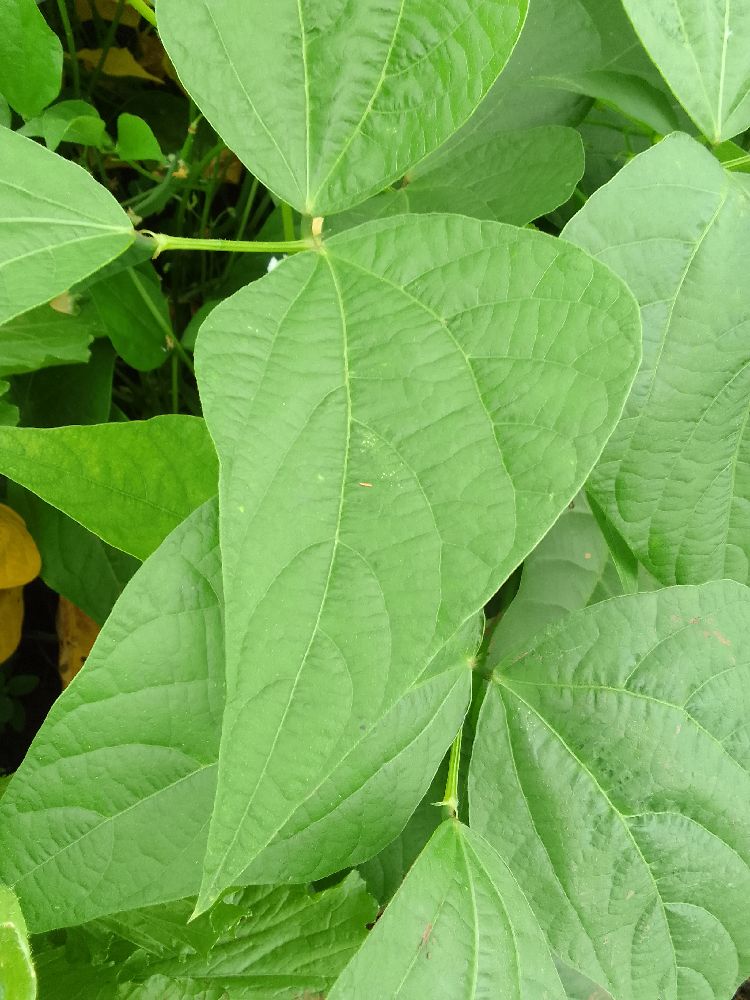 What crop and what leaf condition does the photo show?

common bean, healthy
